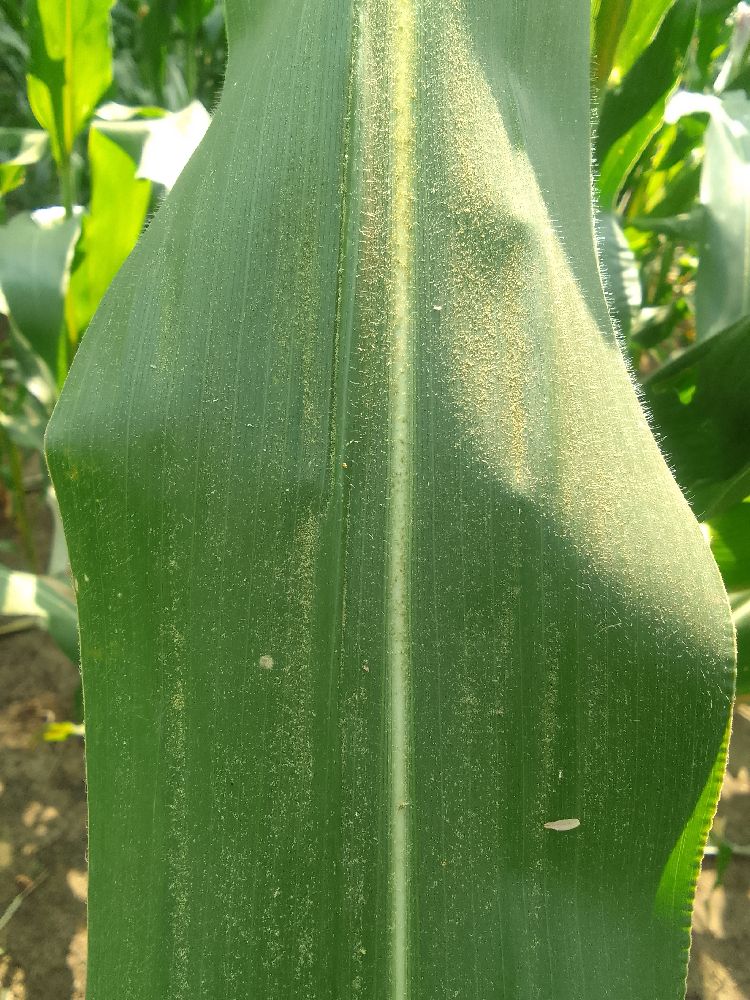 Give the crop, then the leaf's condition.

maize, healthy
